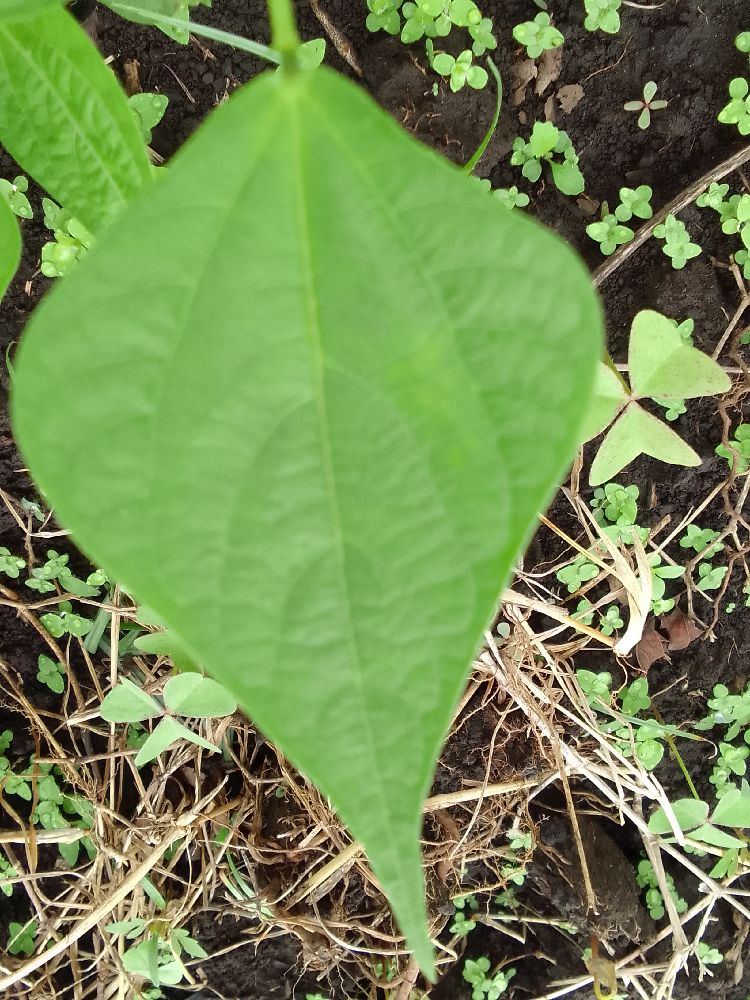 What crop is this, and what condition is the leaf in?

common bean, healthy
